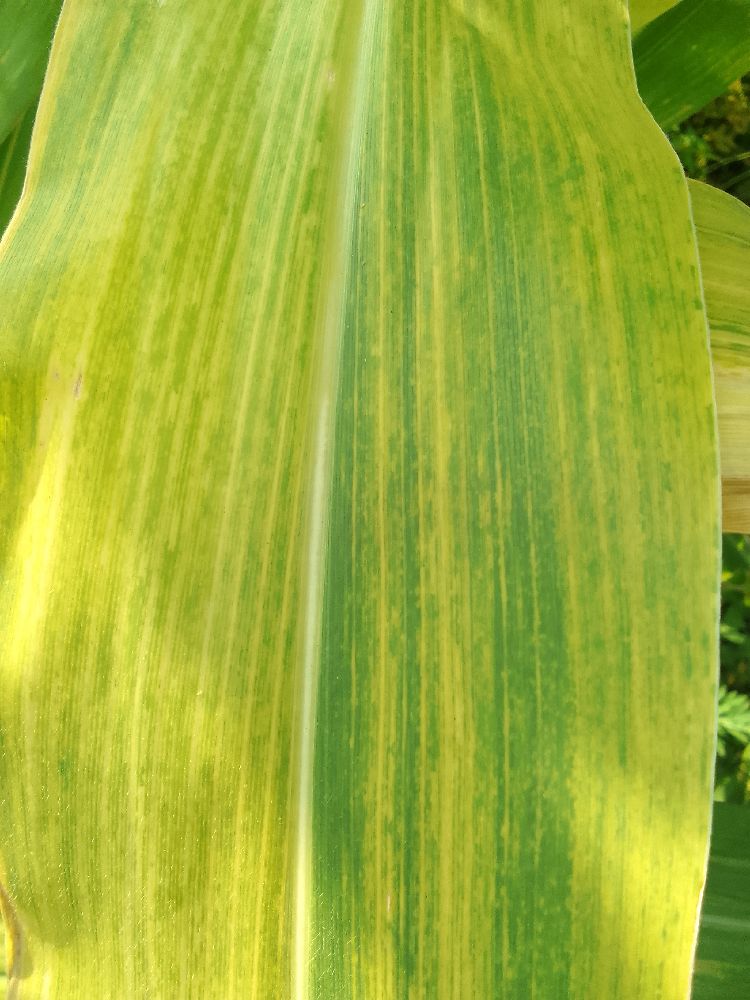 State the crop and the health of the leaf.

maize, maize lethal necrosis
